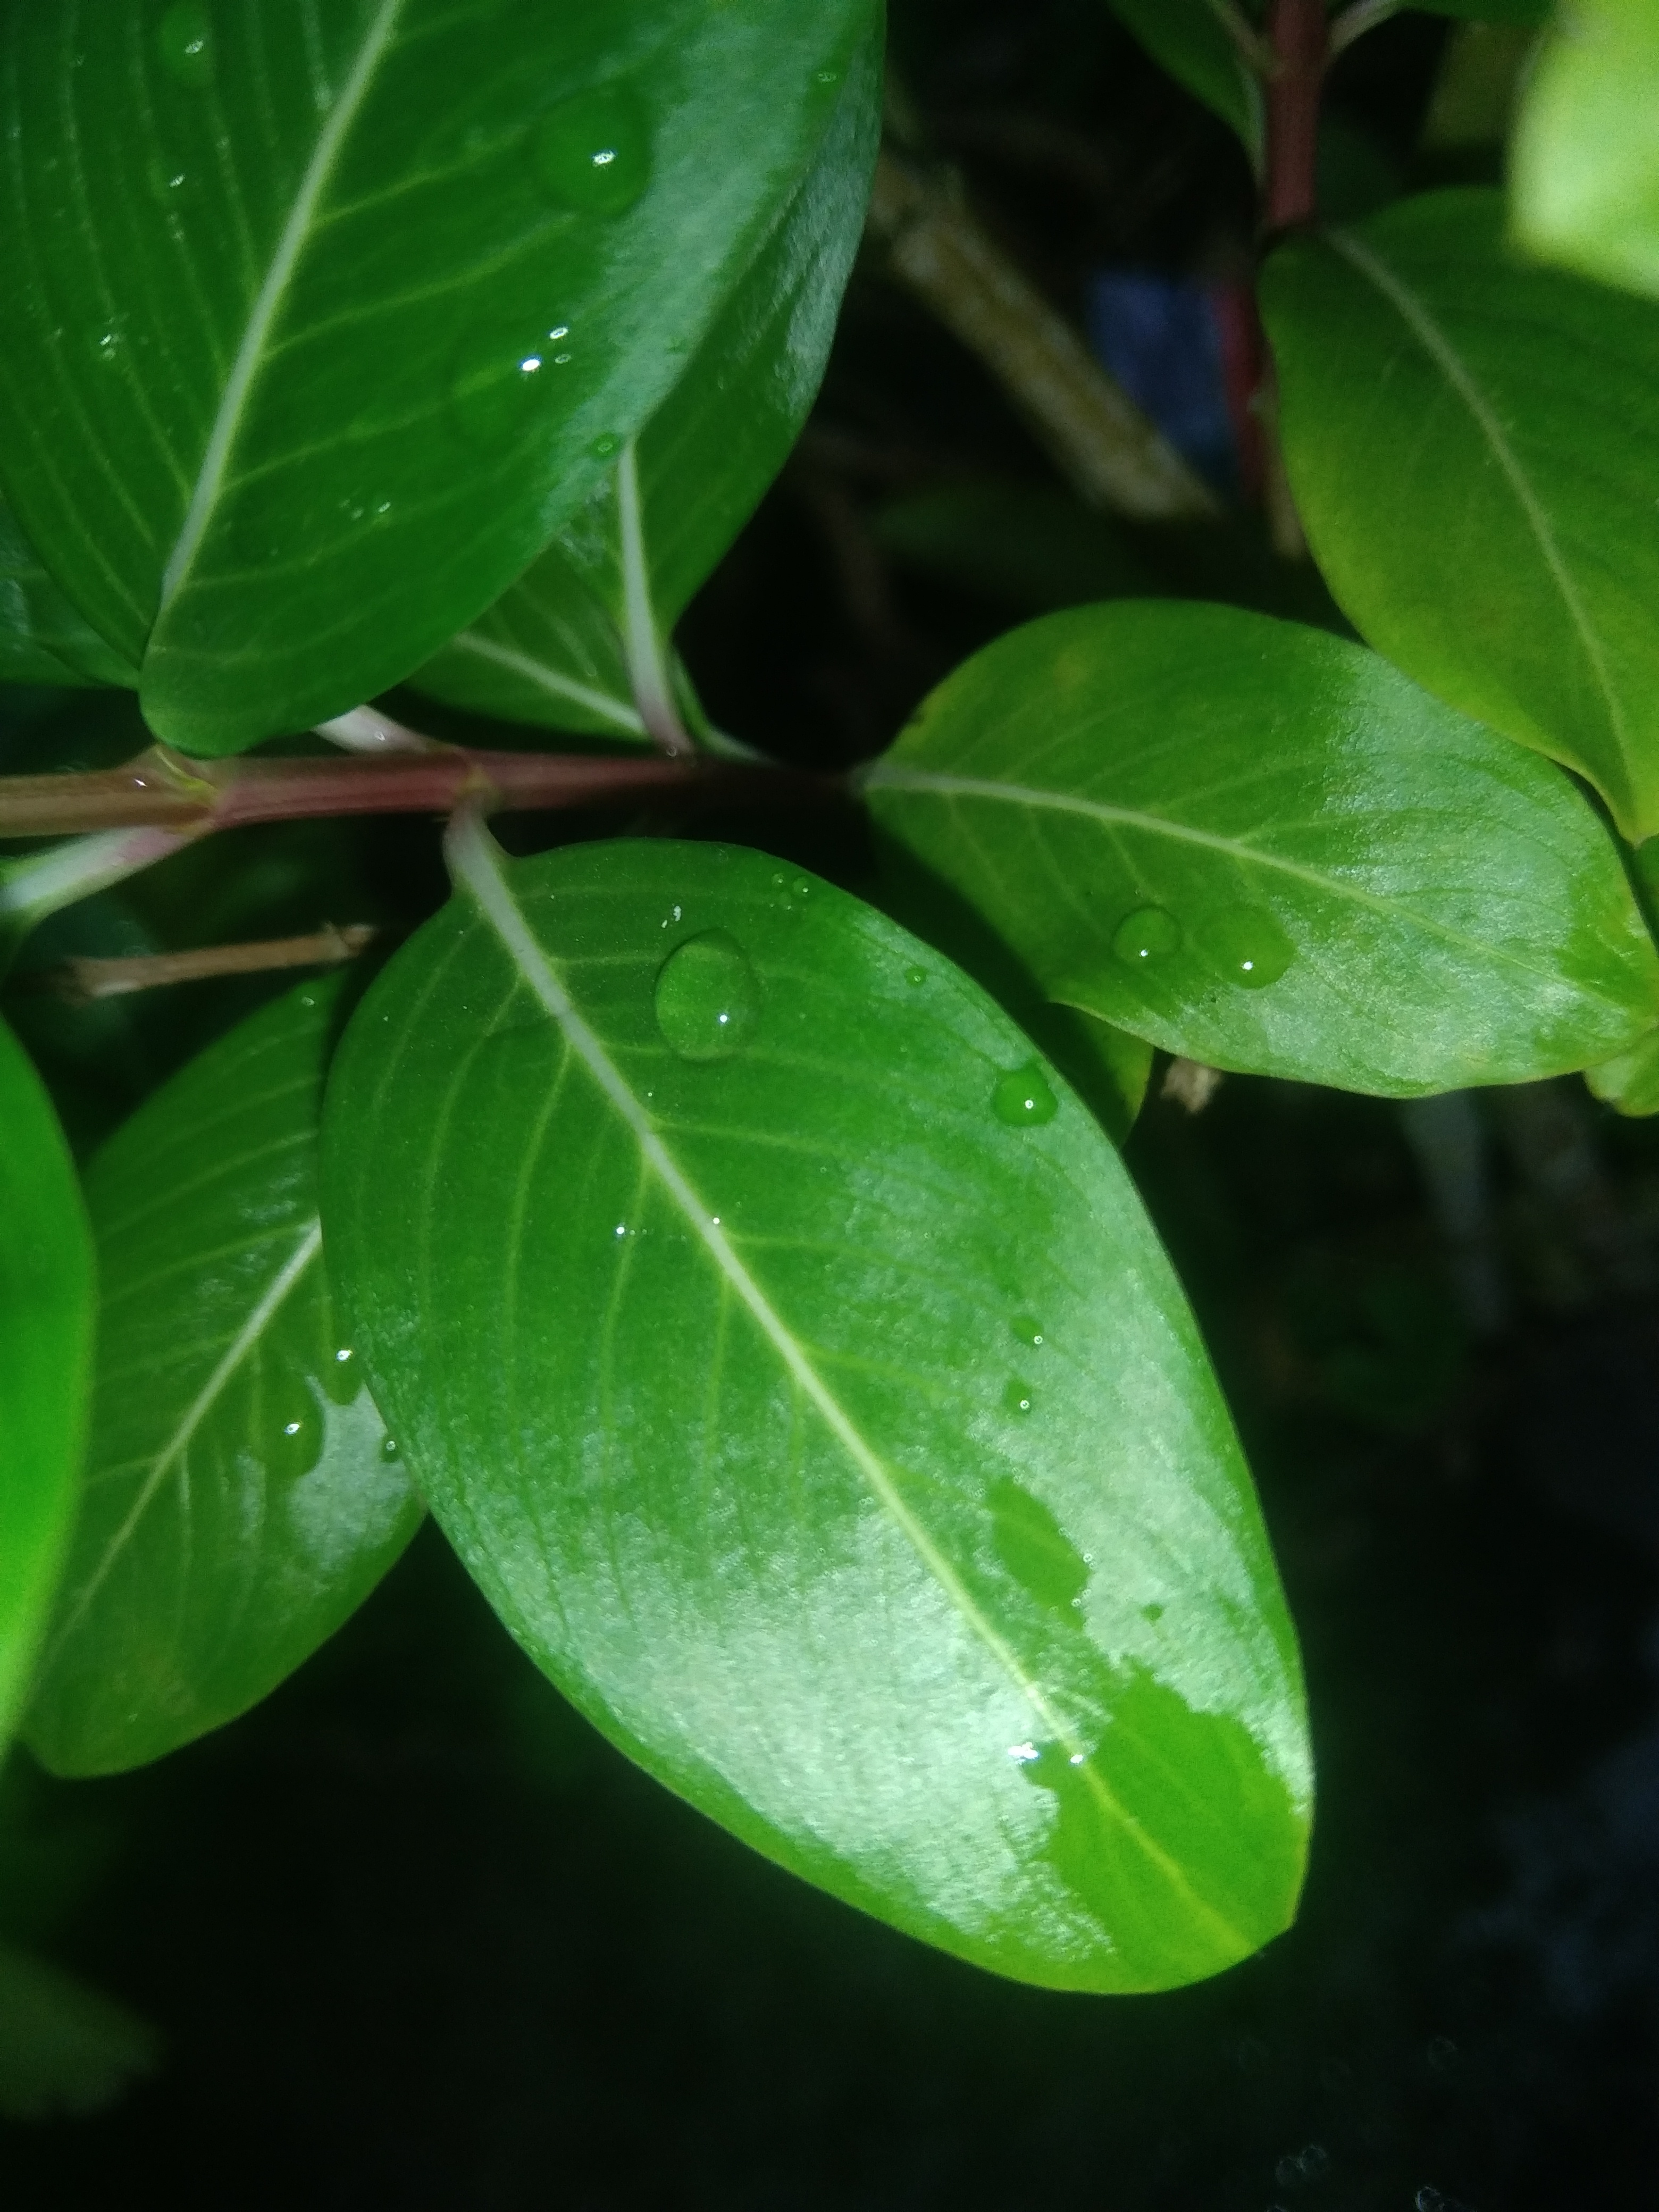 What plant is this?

rose periwinkle
